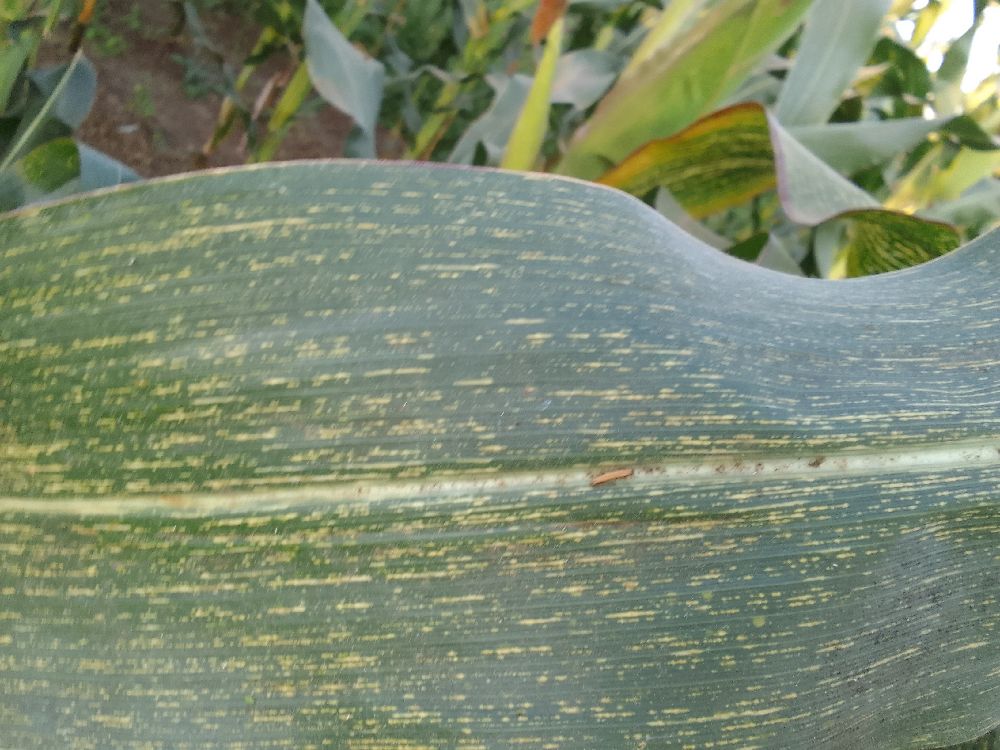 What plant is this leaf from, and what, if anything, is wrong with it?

maize, maize streak virus
